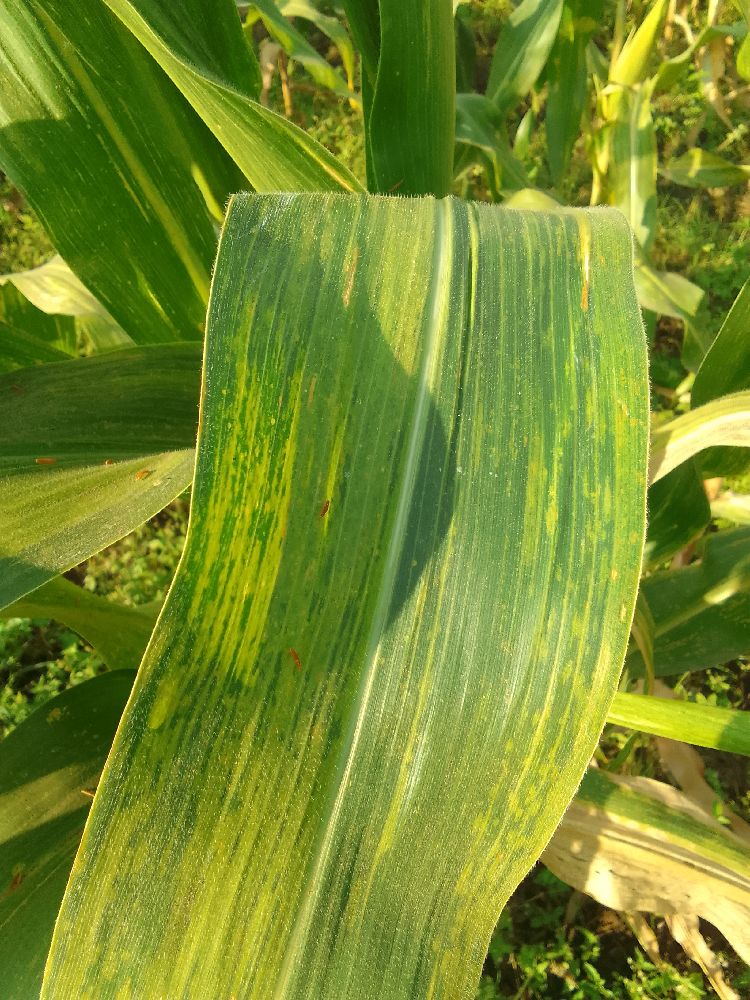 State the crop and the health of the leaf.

maize, maize lethal necrosis
